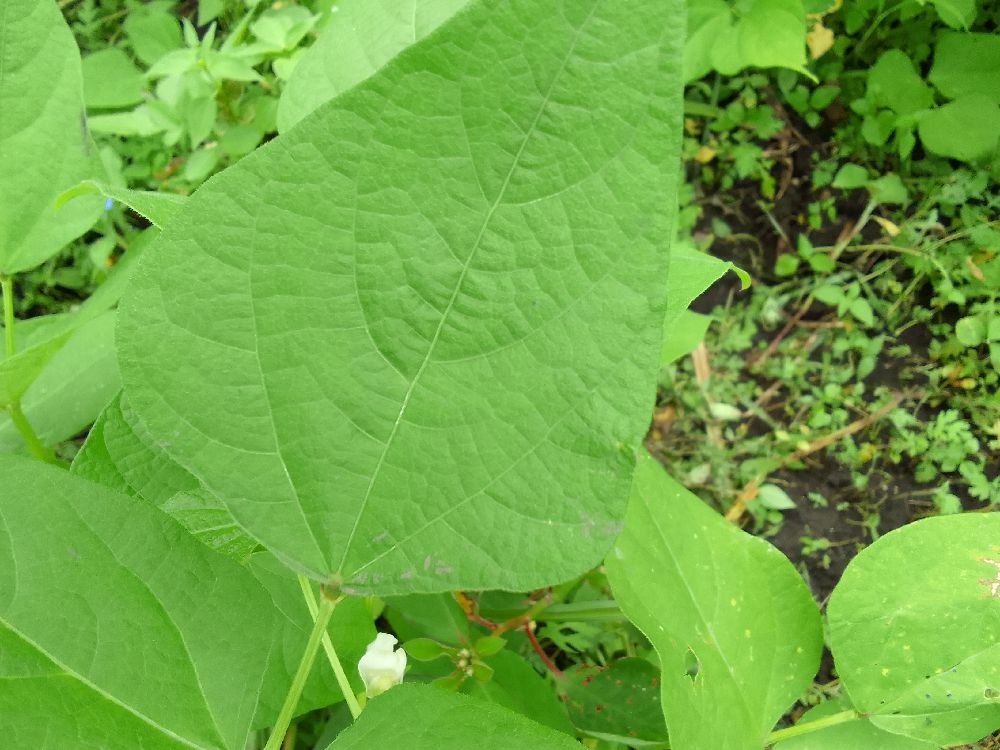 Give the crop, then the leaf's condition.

common bean, healthy
